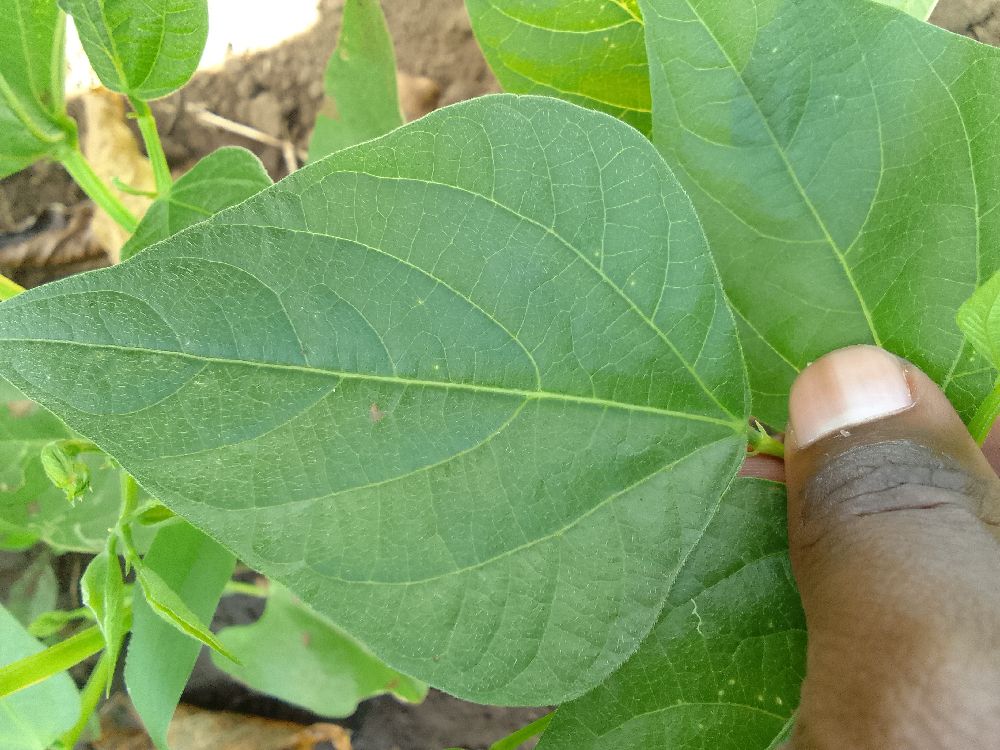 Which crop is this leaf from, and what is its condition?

common bean, healthy
